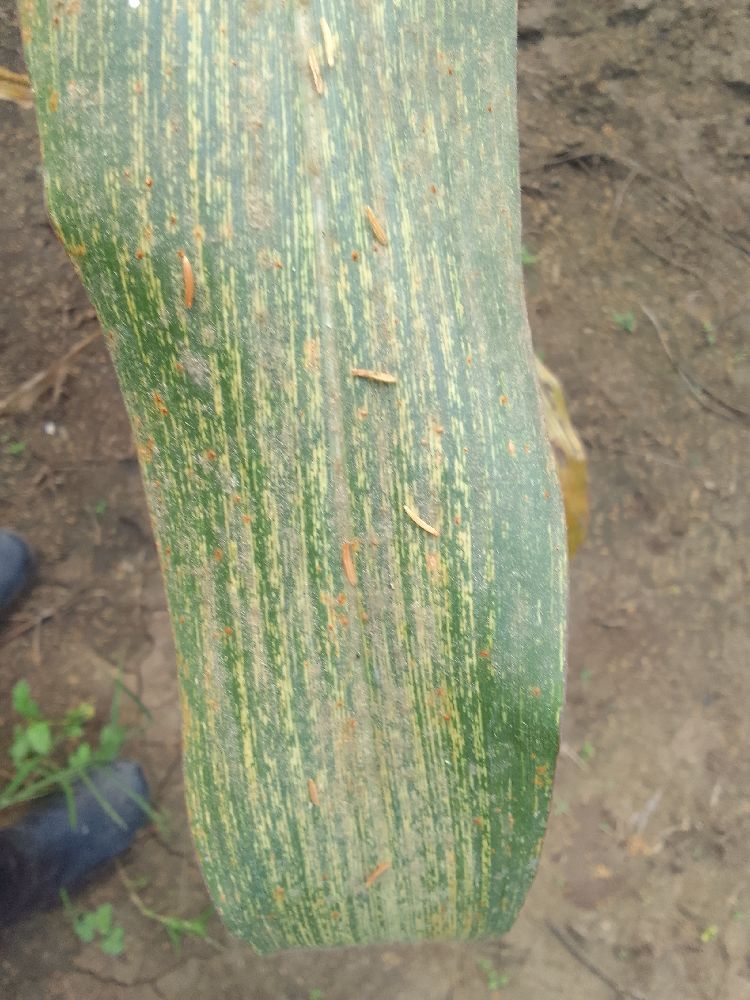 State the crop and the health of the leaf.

maize, maize streak virus
